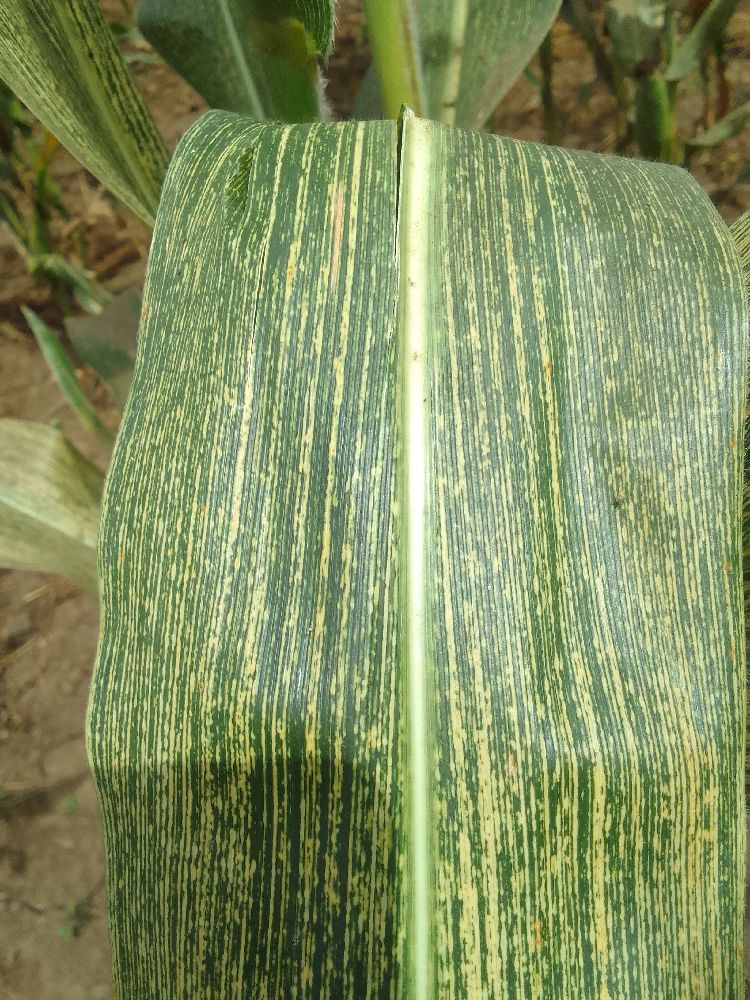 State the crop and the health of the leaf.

maize, maize streak virus
